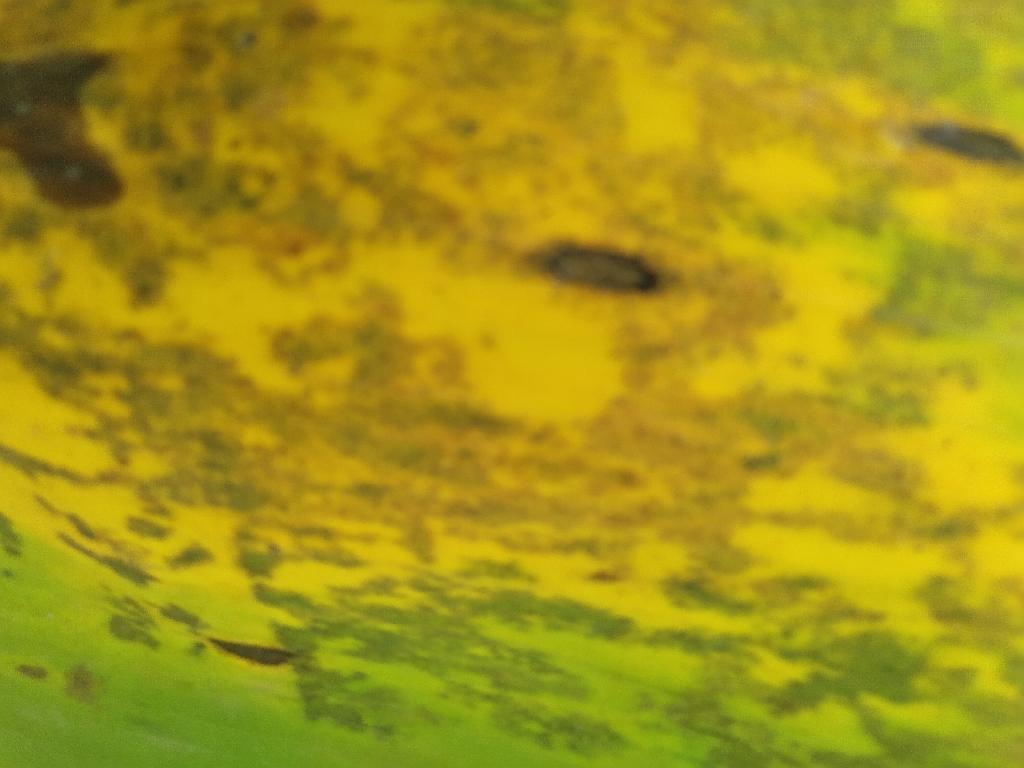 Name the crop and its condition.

banana, black sigatoka
